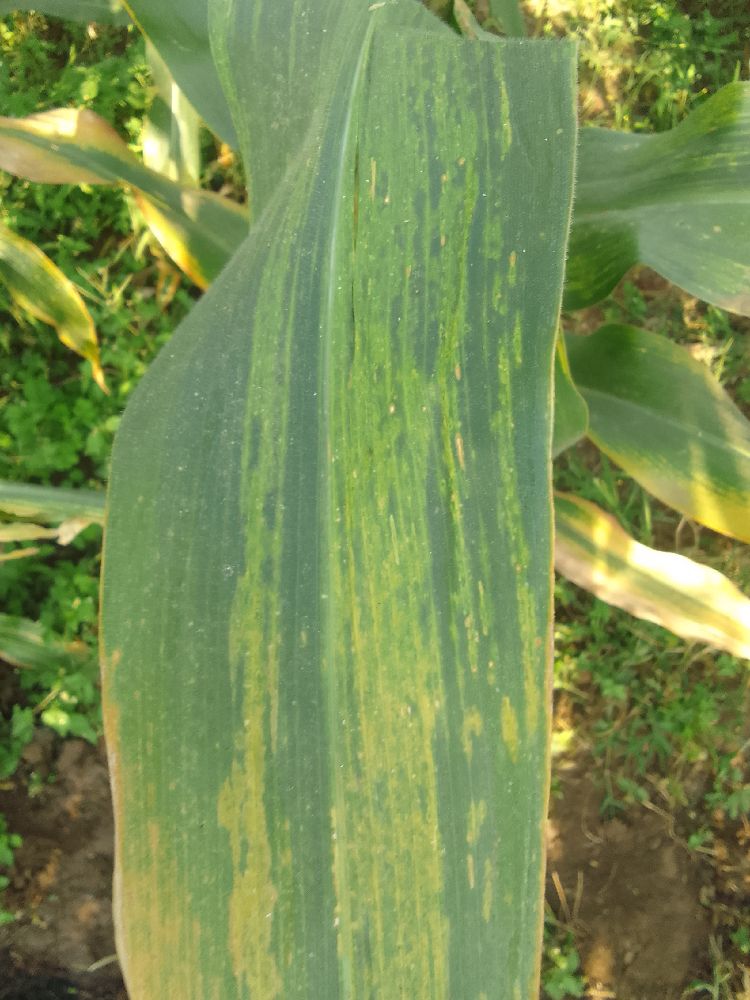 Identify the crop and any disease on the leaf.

maize, maize lethal necrosis
